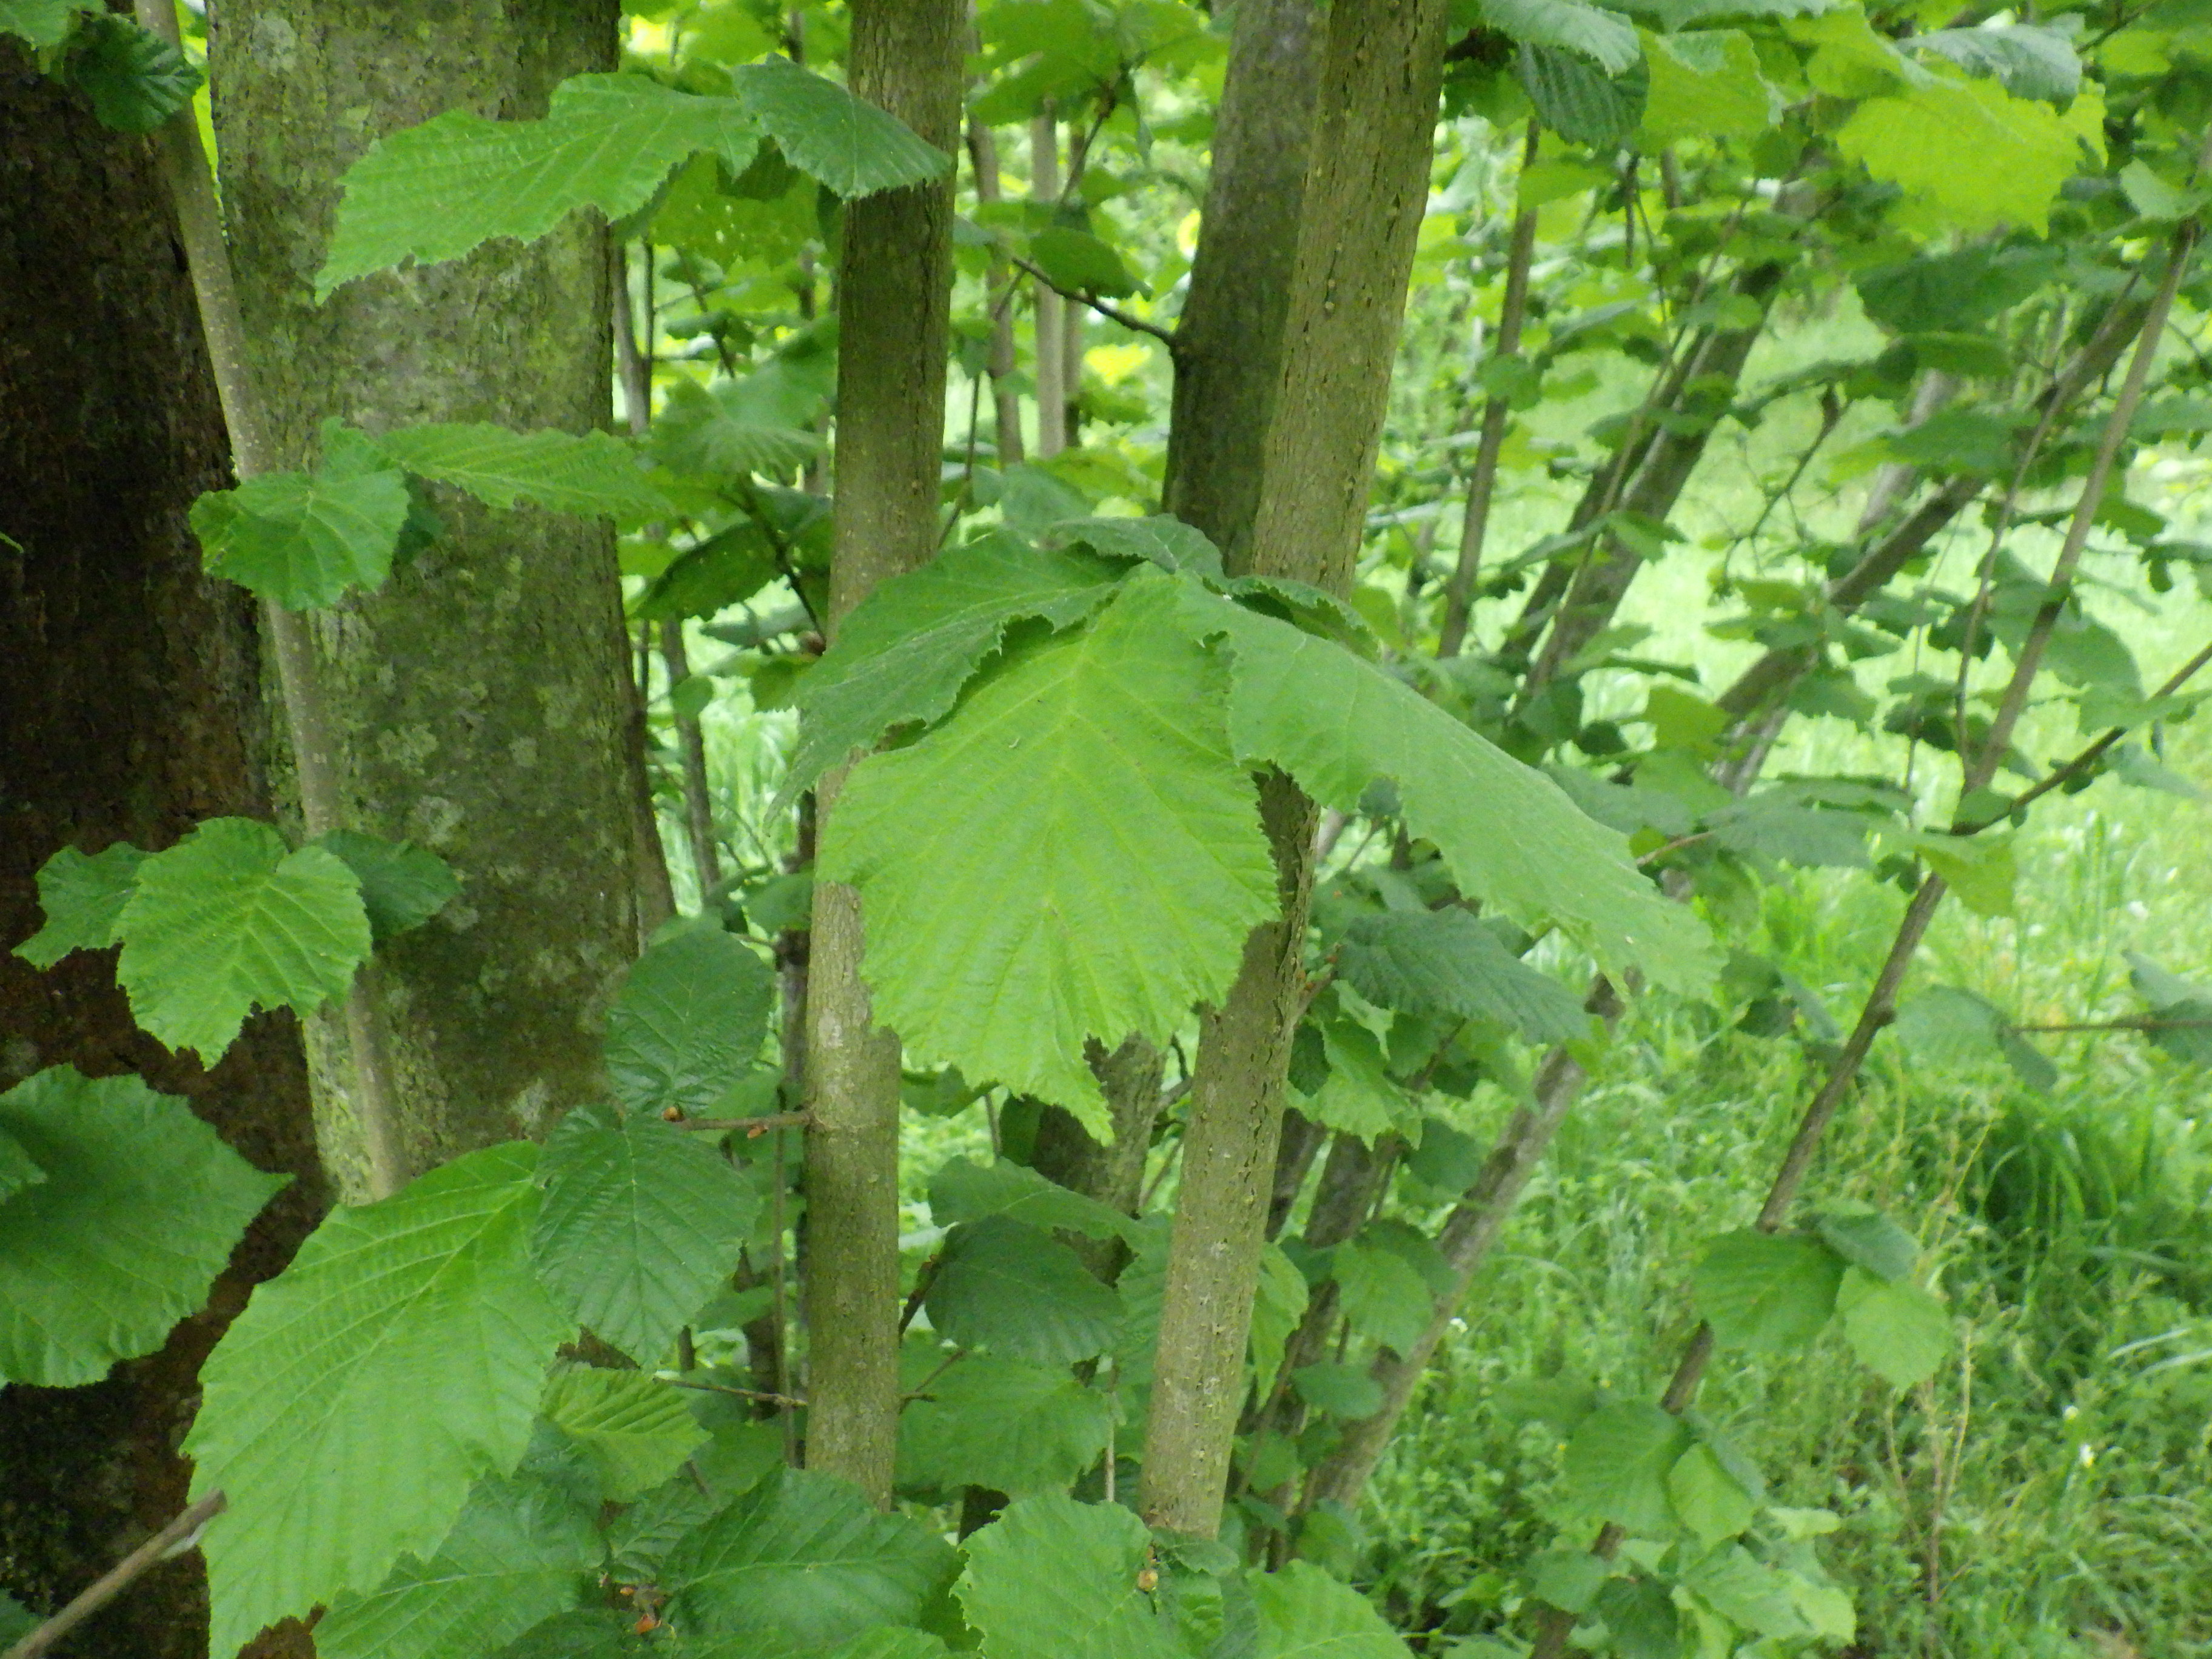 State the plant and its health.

hazel, healthy
